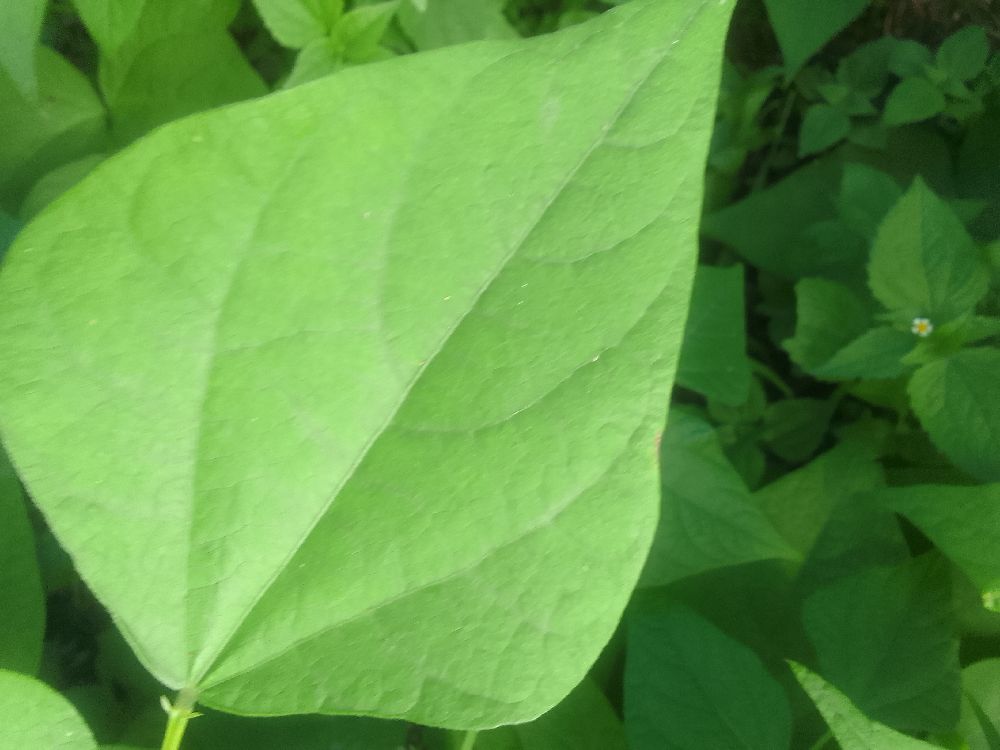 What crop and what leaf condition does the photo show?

common bean, healthy
